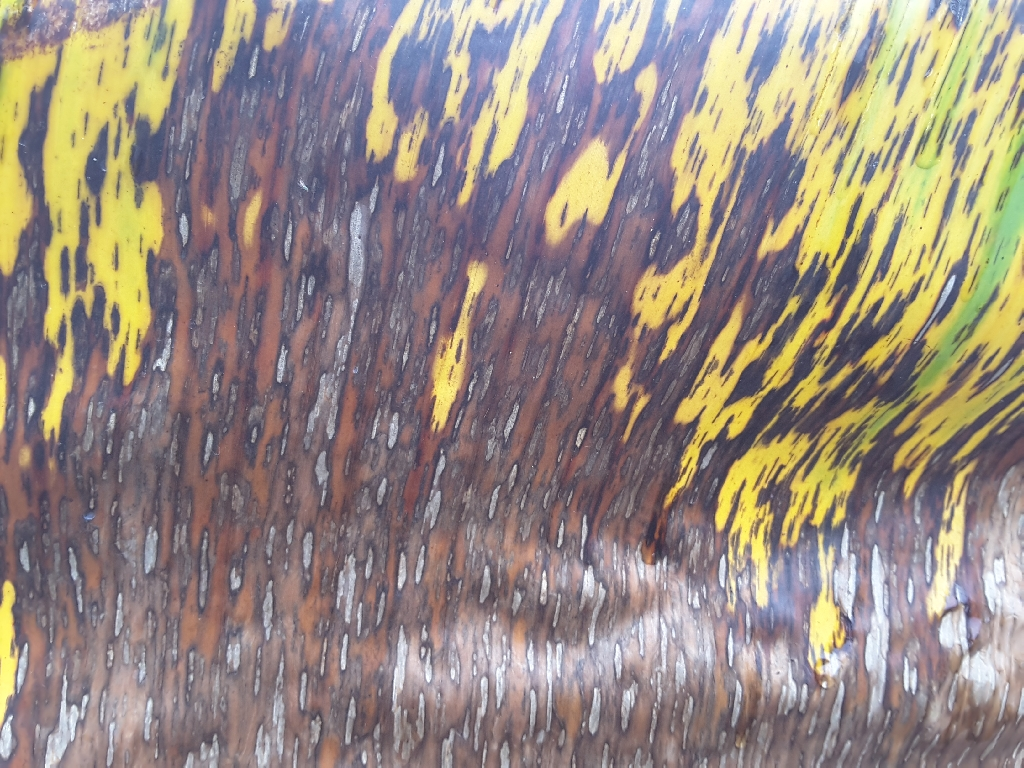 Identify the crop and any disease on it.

banana, black sigatoka
